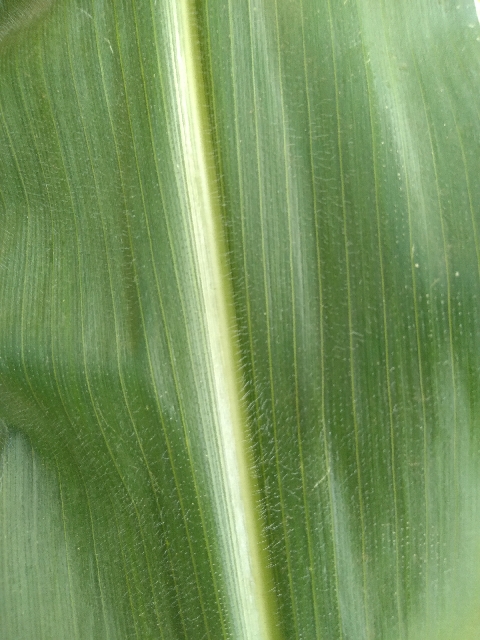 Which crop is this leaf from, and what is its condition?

maize, healthy
